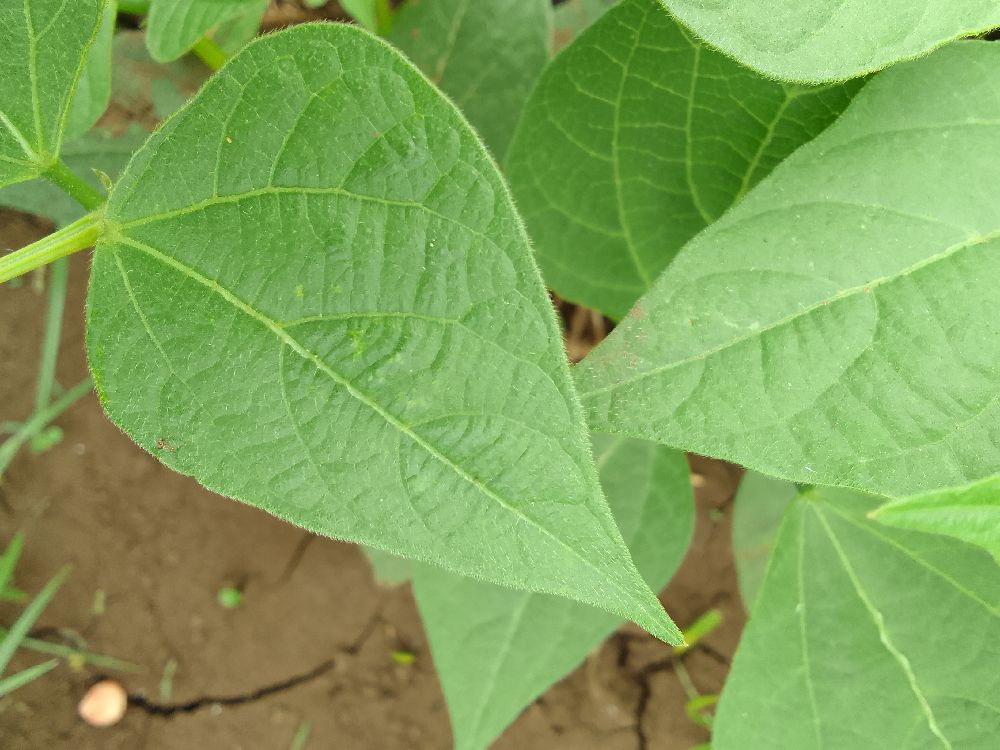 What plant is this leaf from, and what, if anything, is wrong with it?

common bean, healthy
